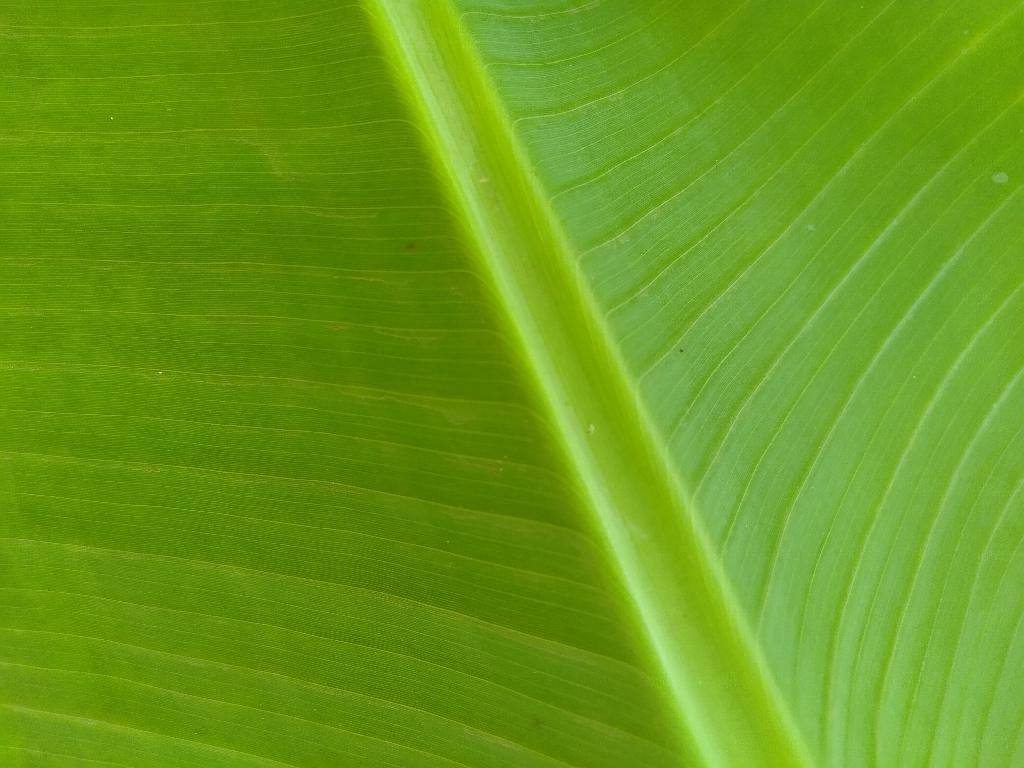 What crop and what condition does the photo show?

banana, healthy
